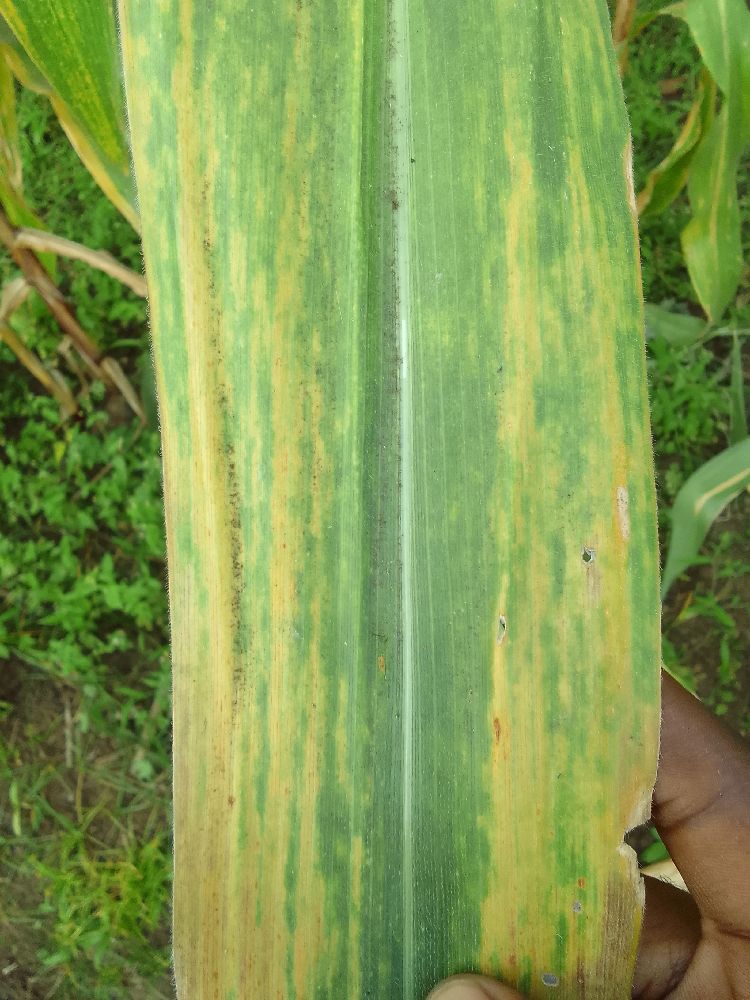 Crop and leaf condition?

maize, maize lethal necrosis
